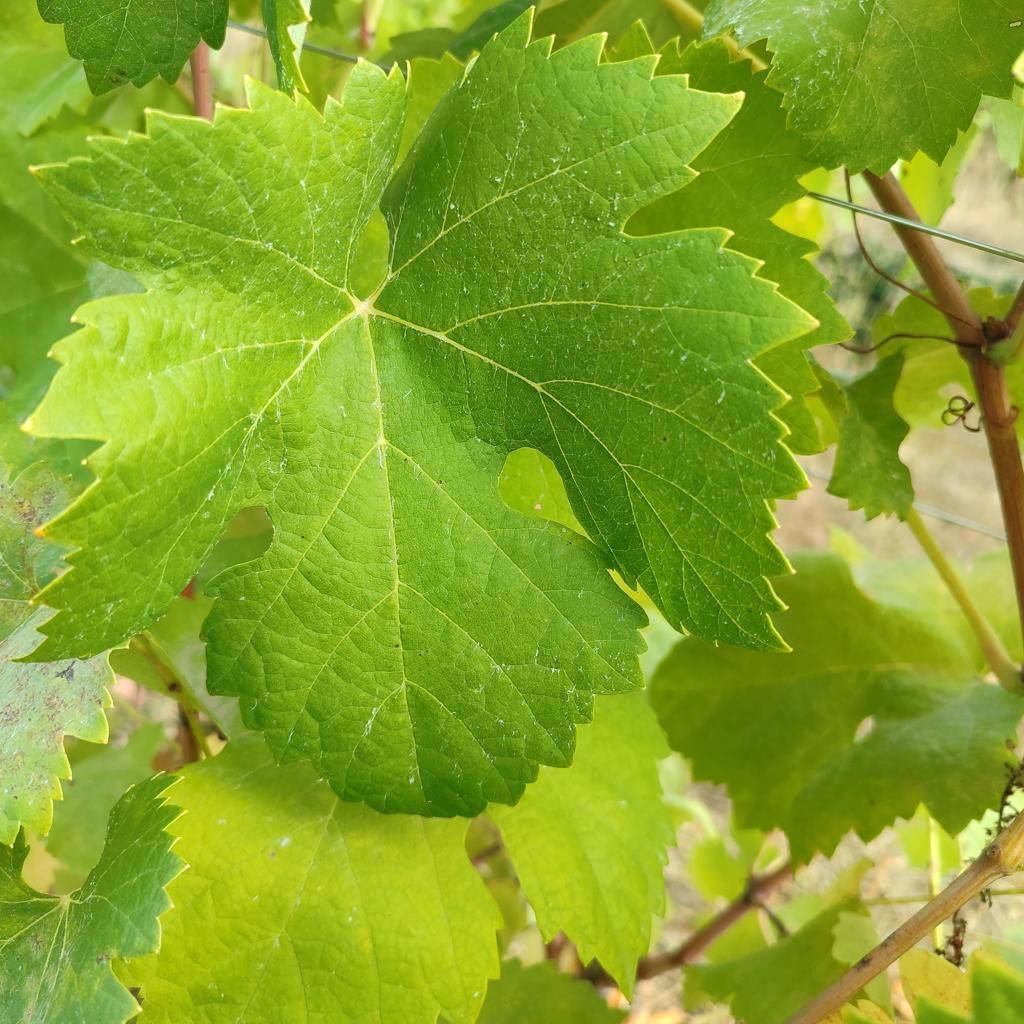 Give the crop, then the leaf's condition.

grapevine, healthy
